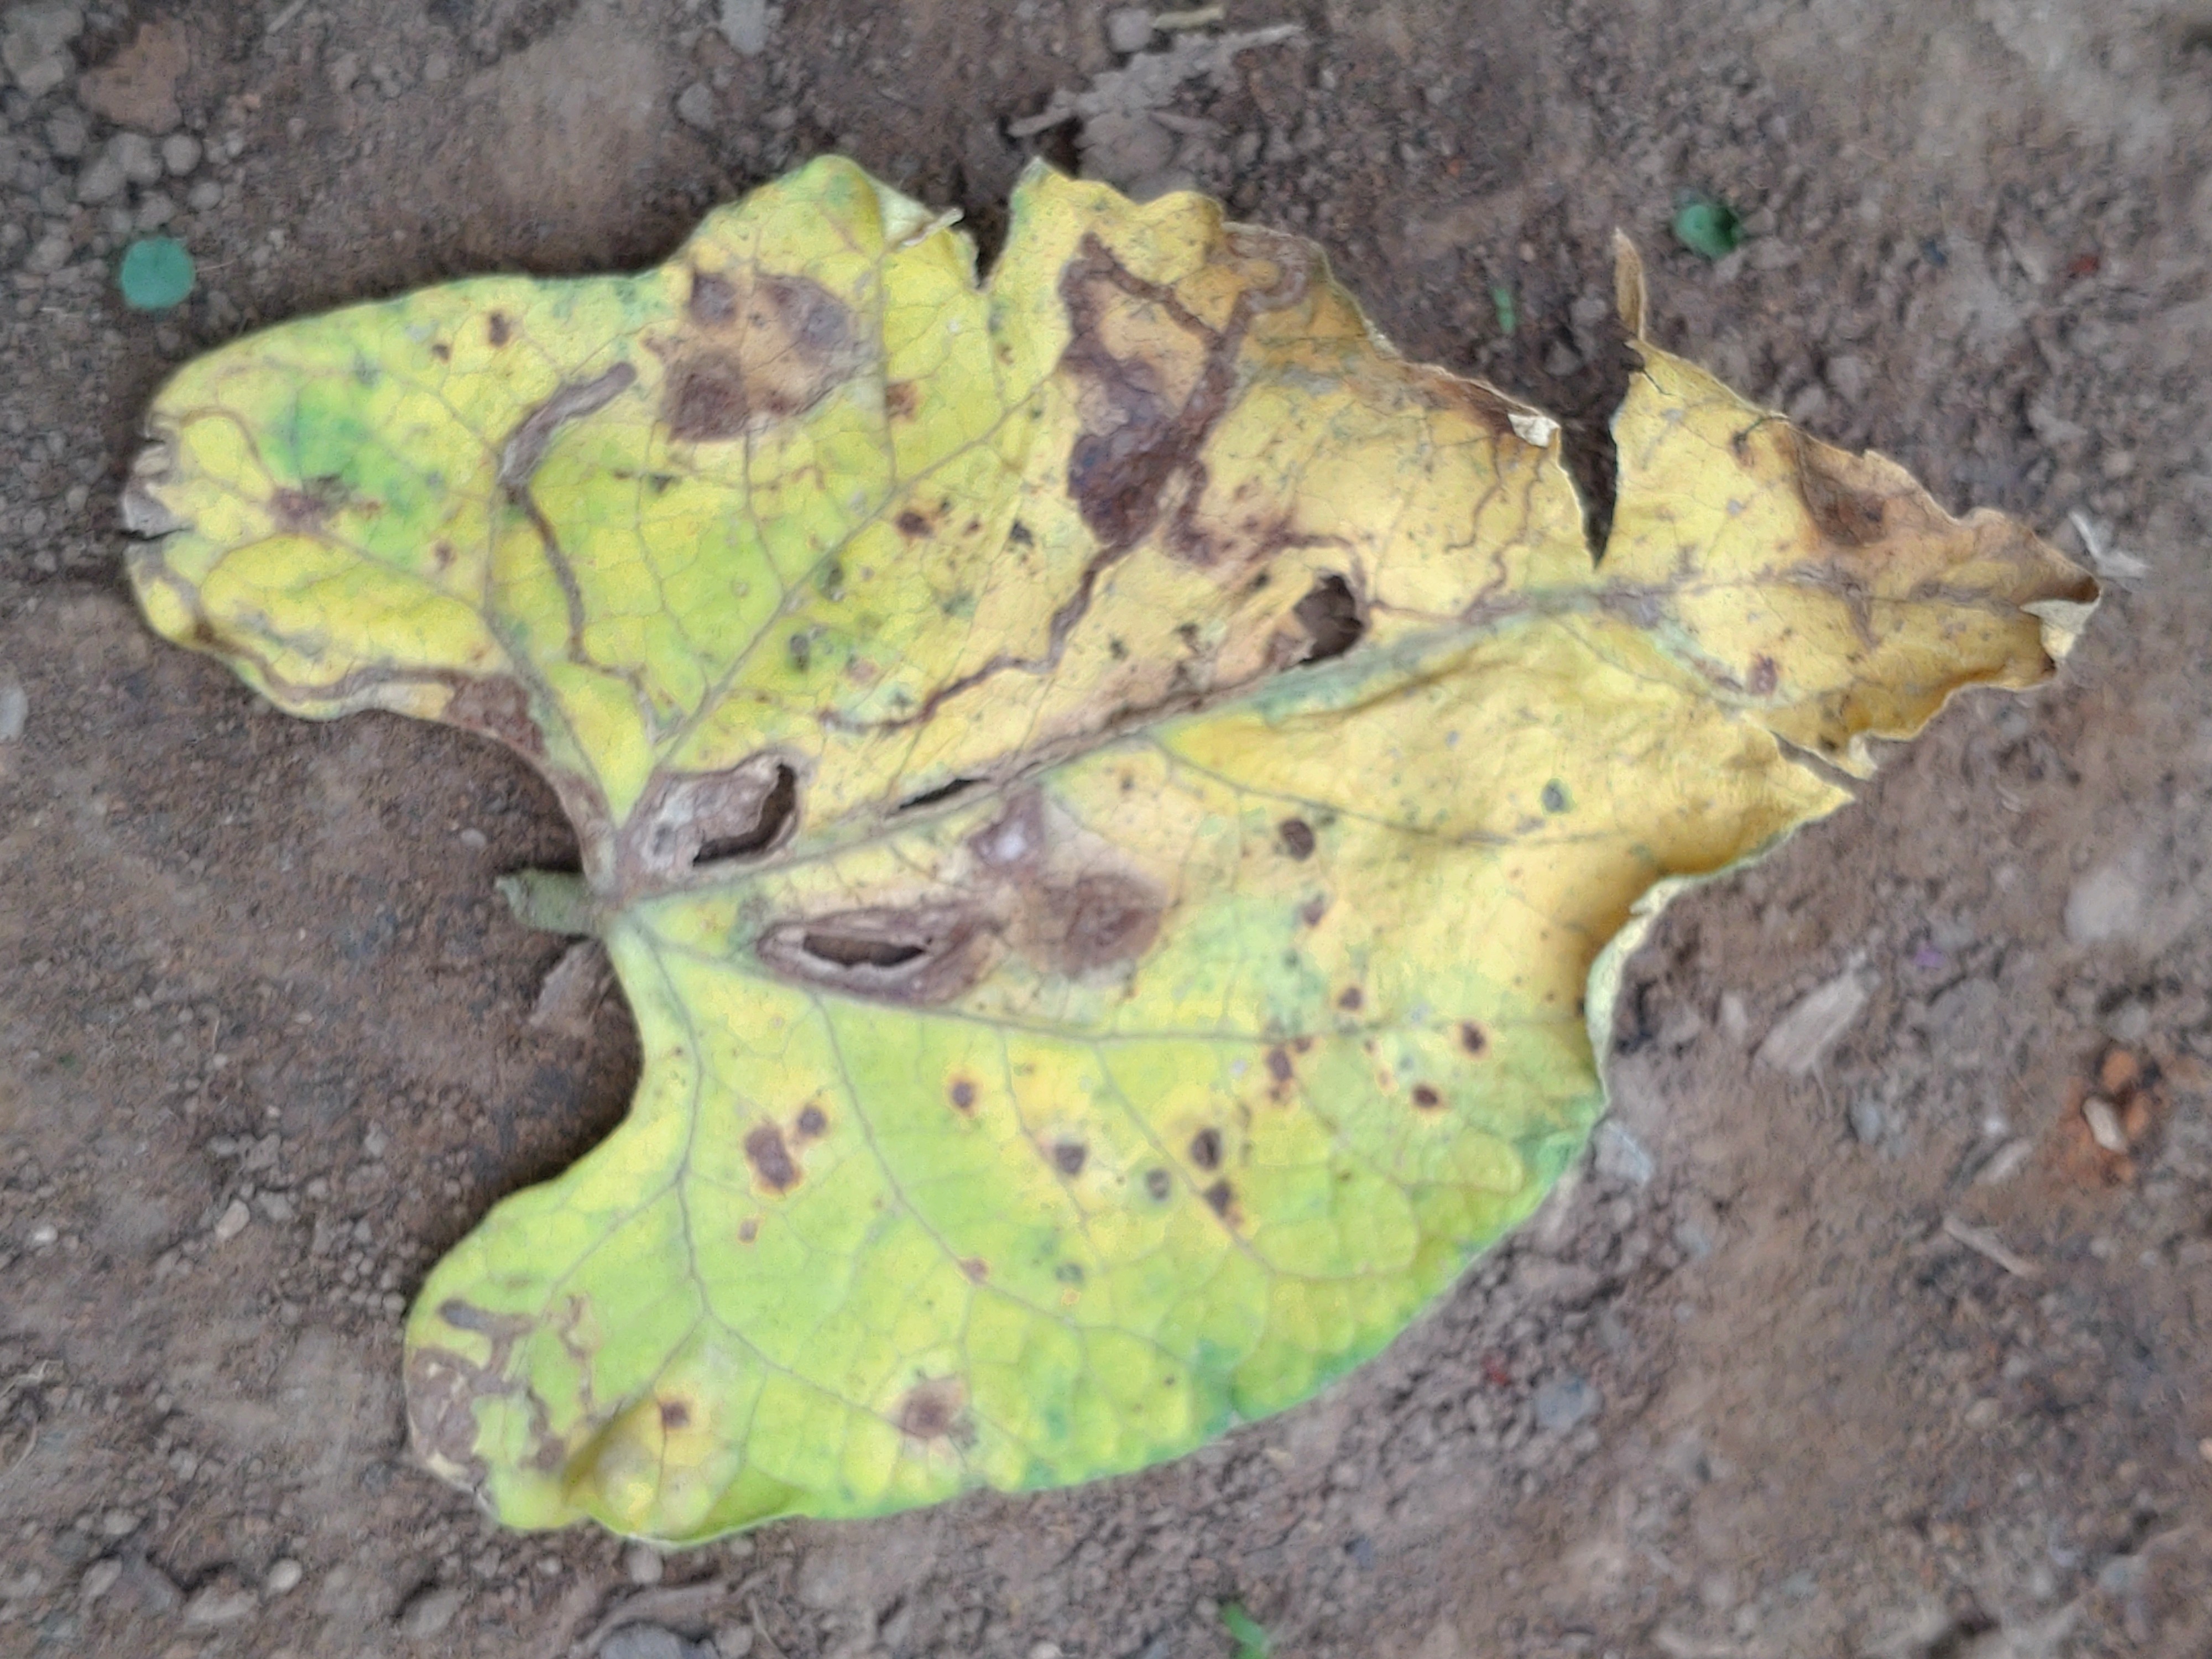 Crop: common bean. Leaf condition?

anthracnose
